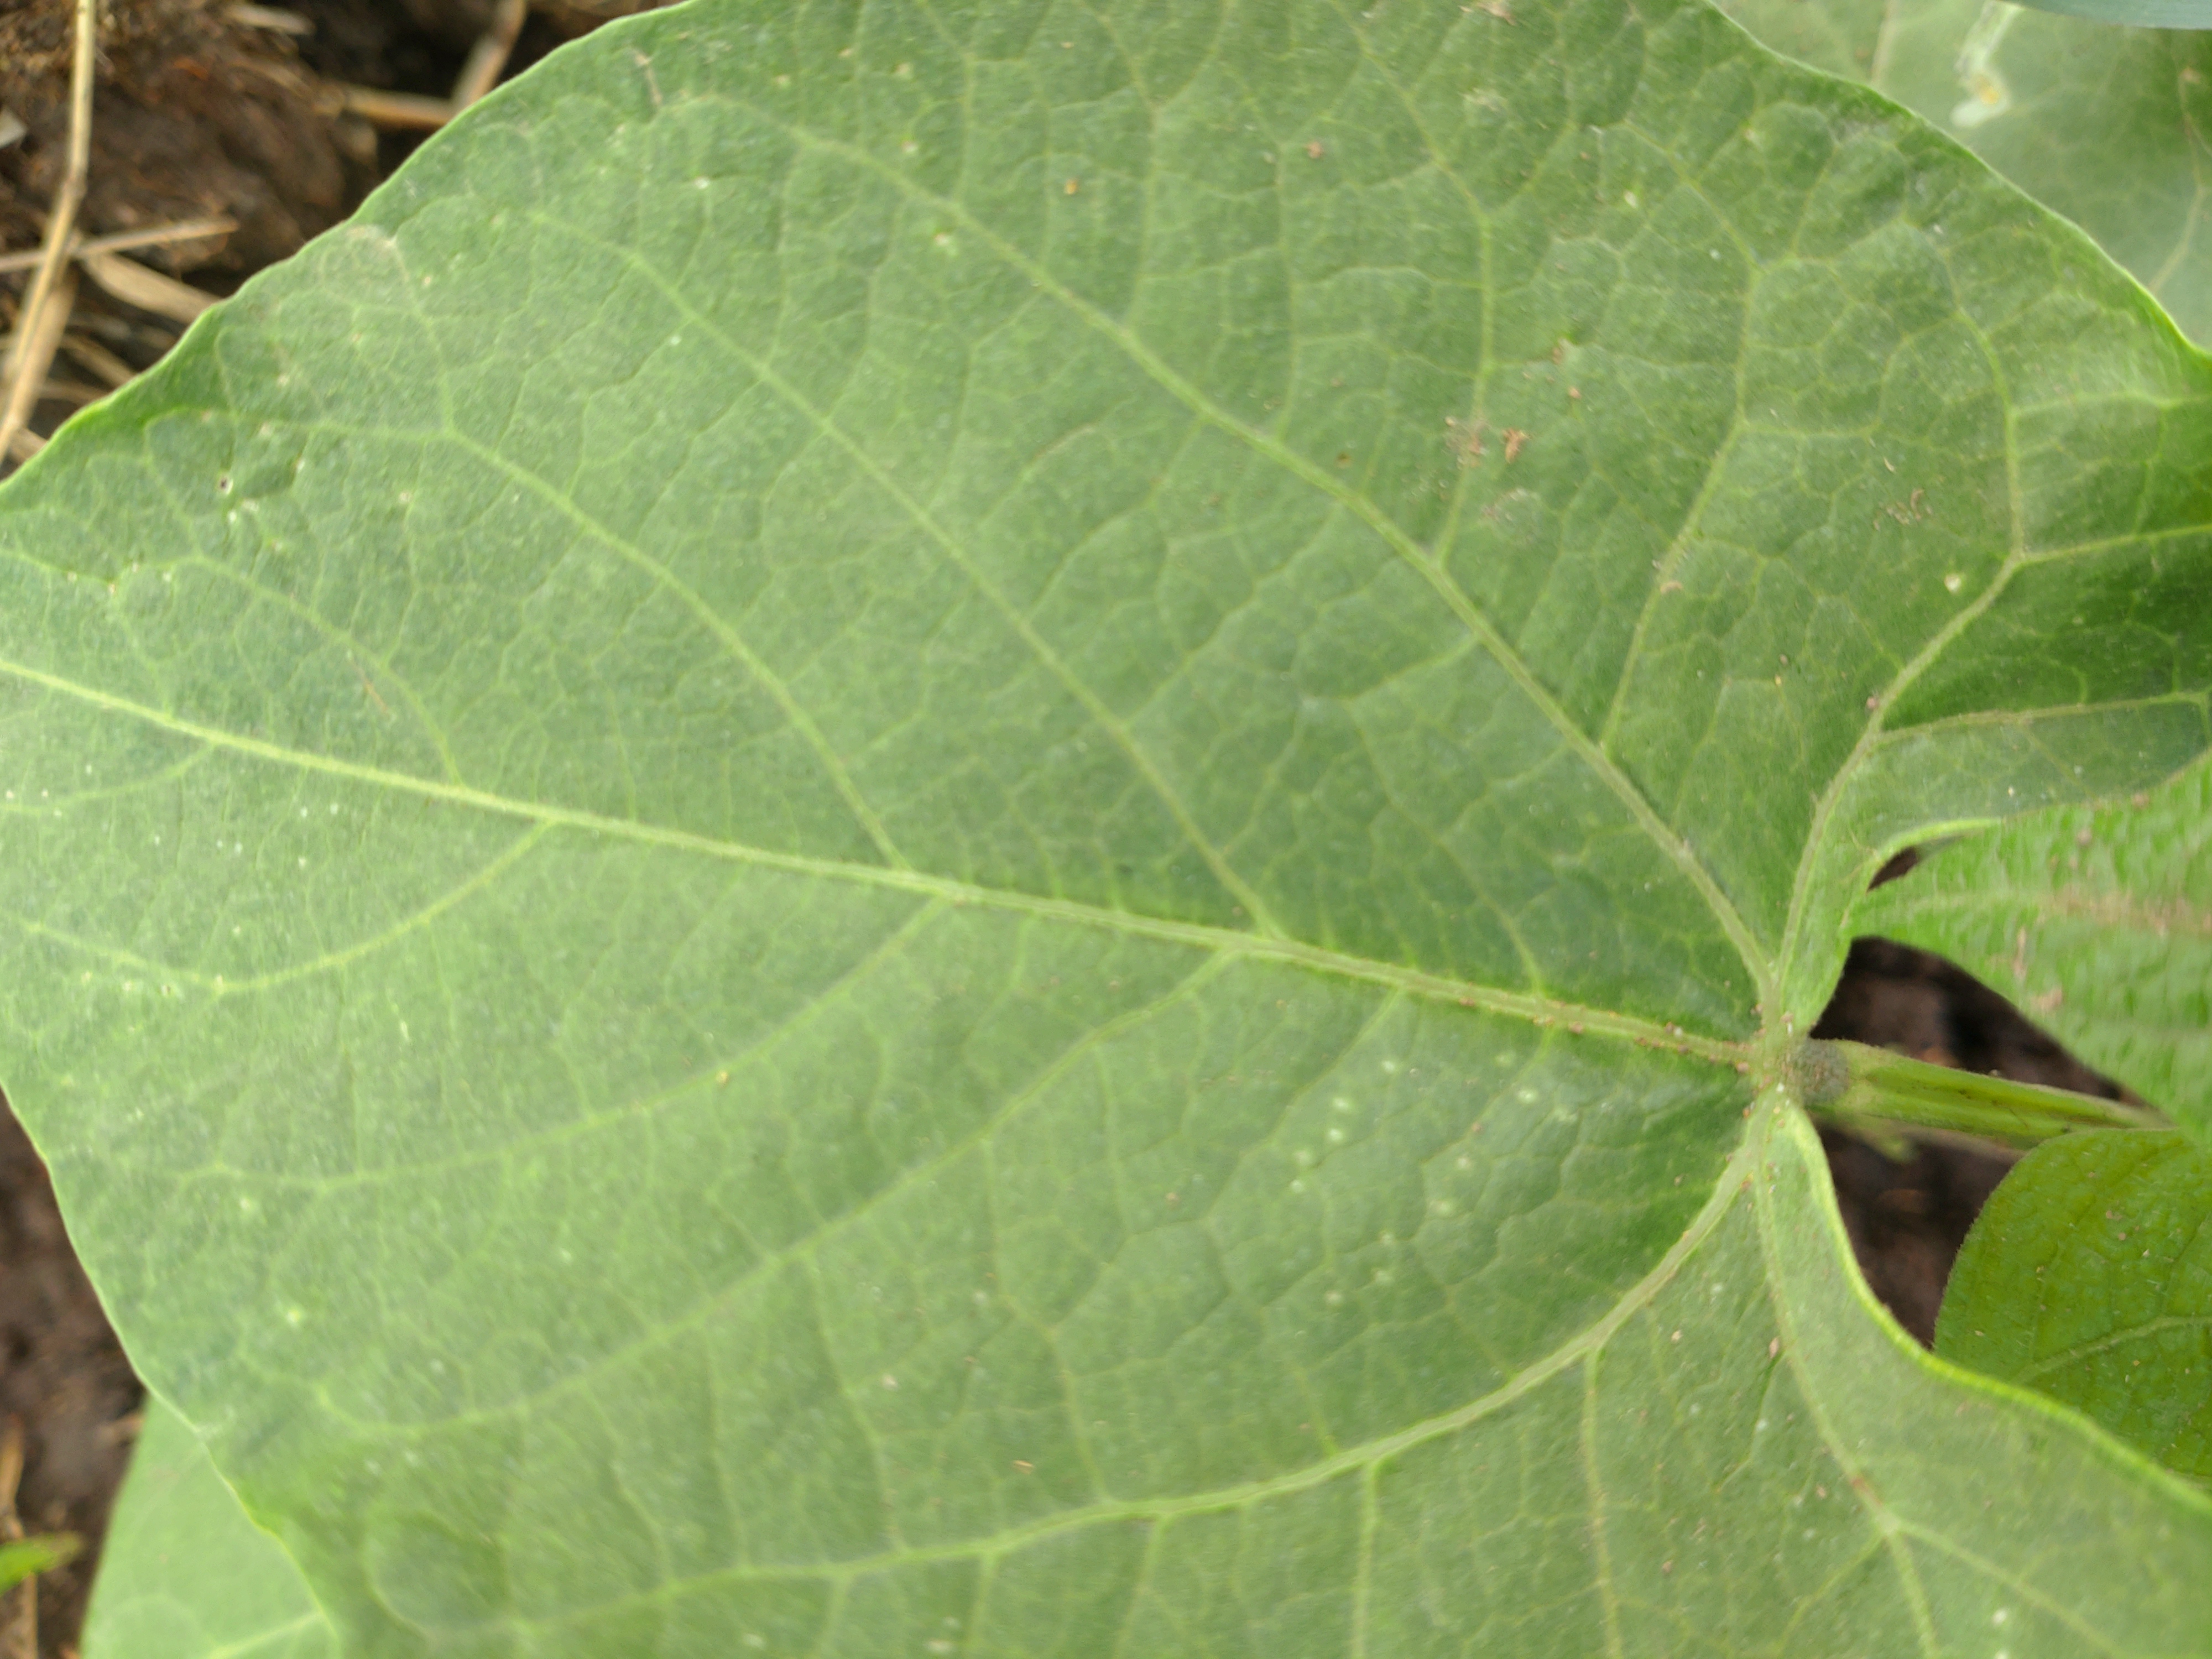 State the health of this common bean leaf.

healthy
